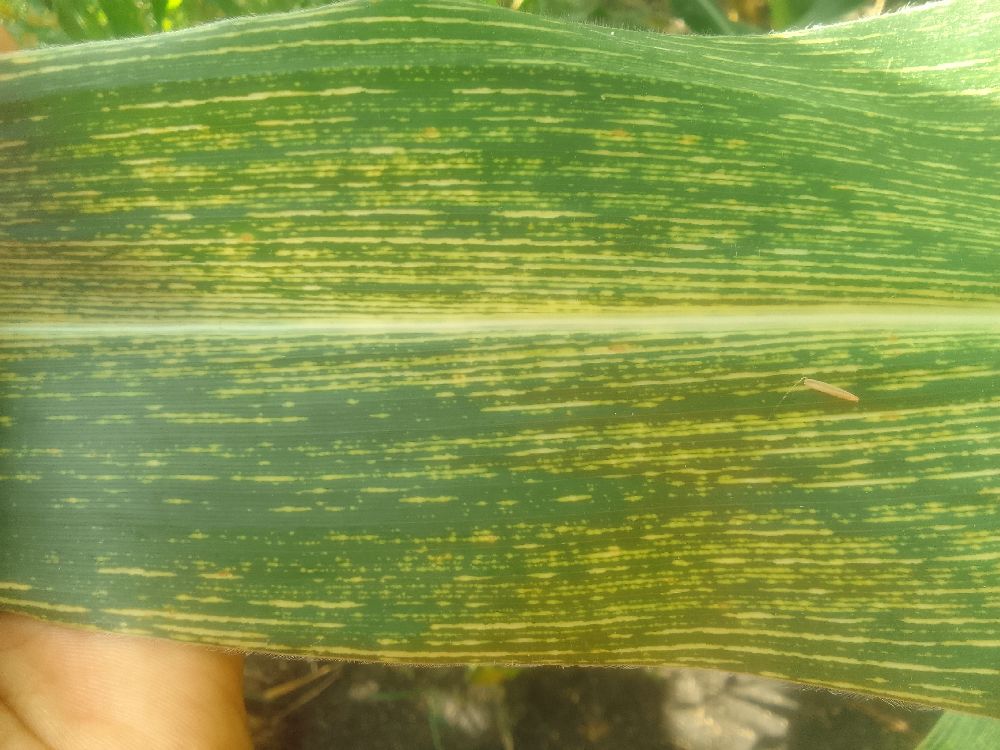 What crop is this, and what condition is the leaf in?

maize, maize streak virus
